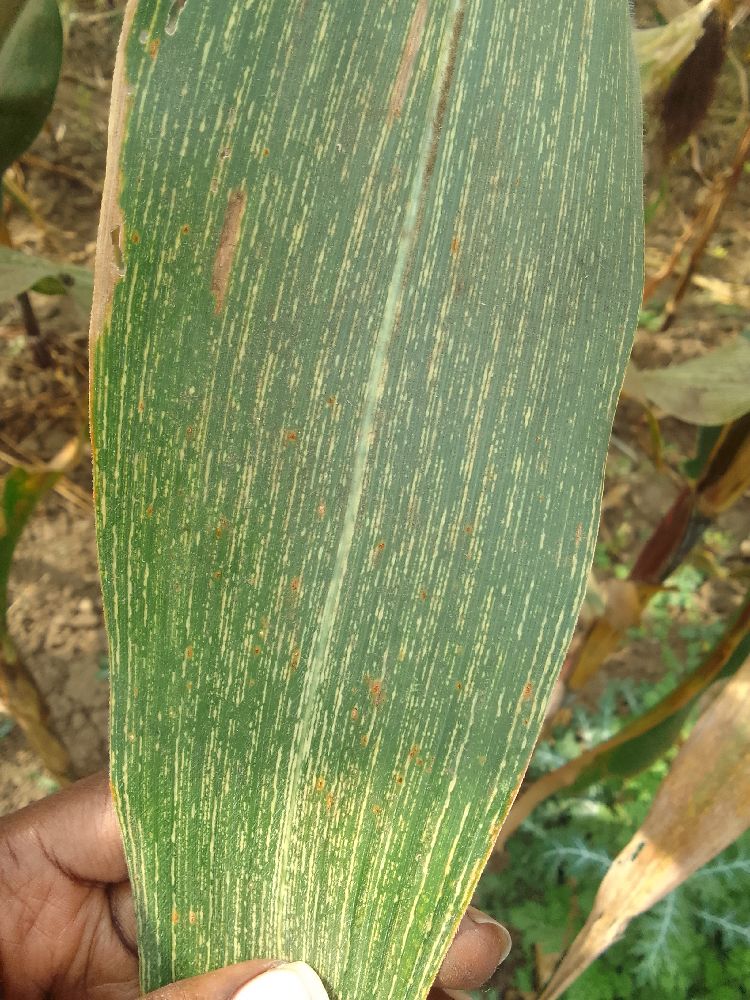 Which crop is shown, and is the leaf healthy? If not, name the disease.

maize, maize streak virus
